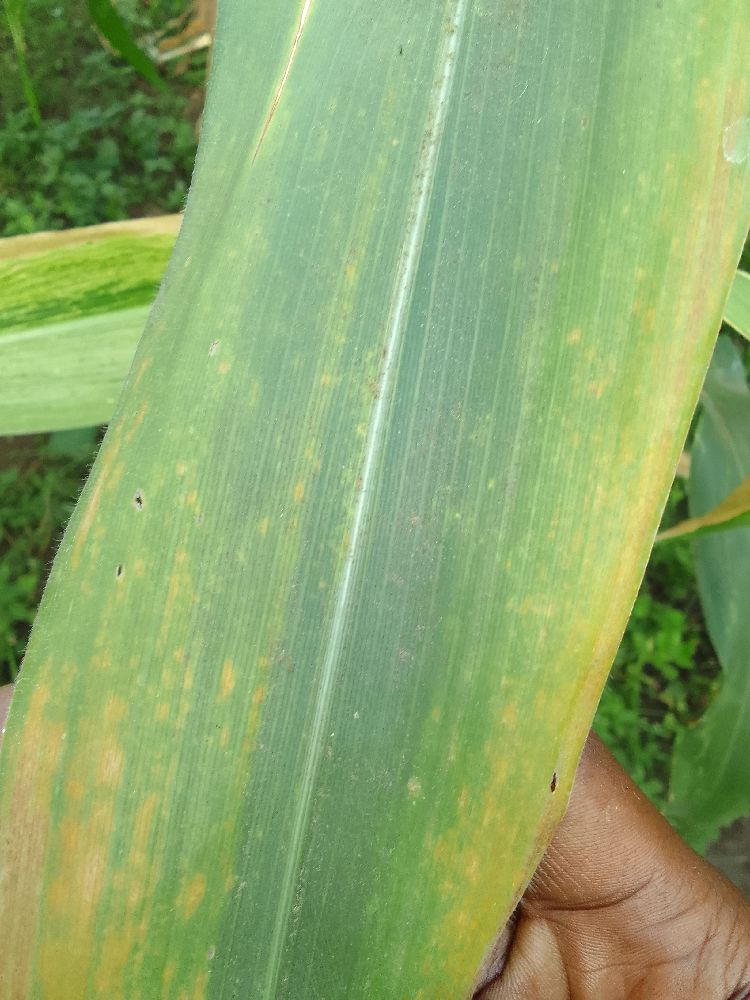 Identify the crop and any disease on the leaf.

maize, maize lethal necrosis
